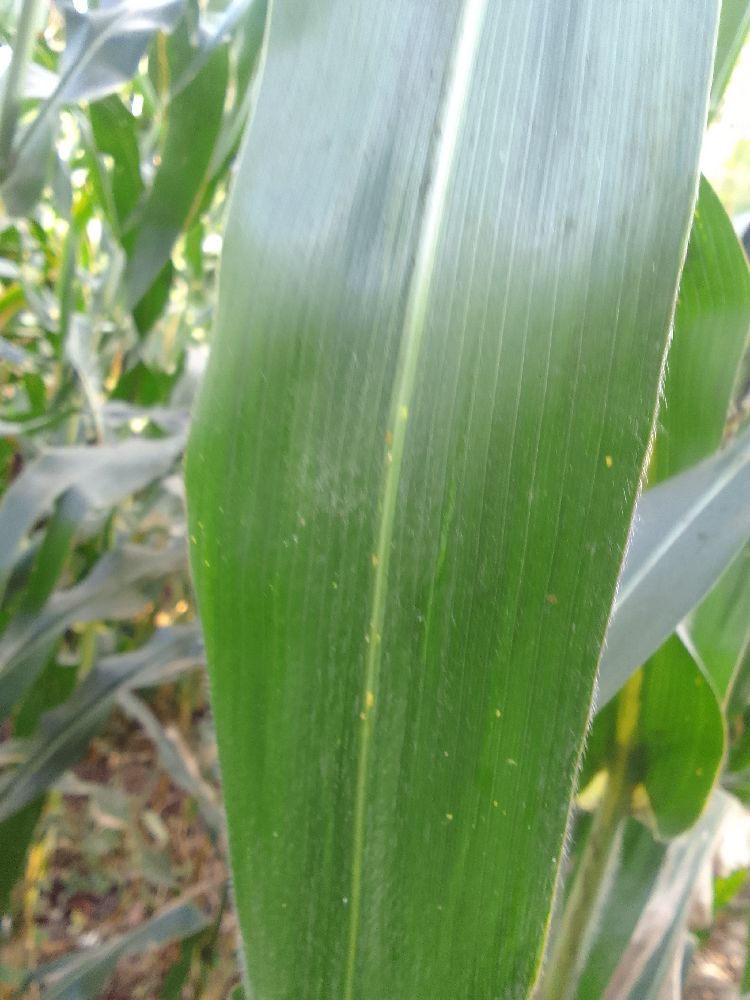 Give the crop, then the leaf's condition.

maize, healthy
